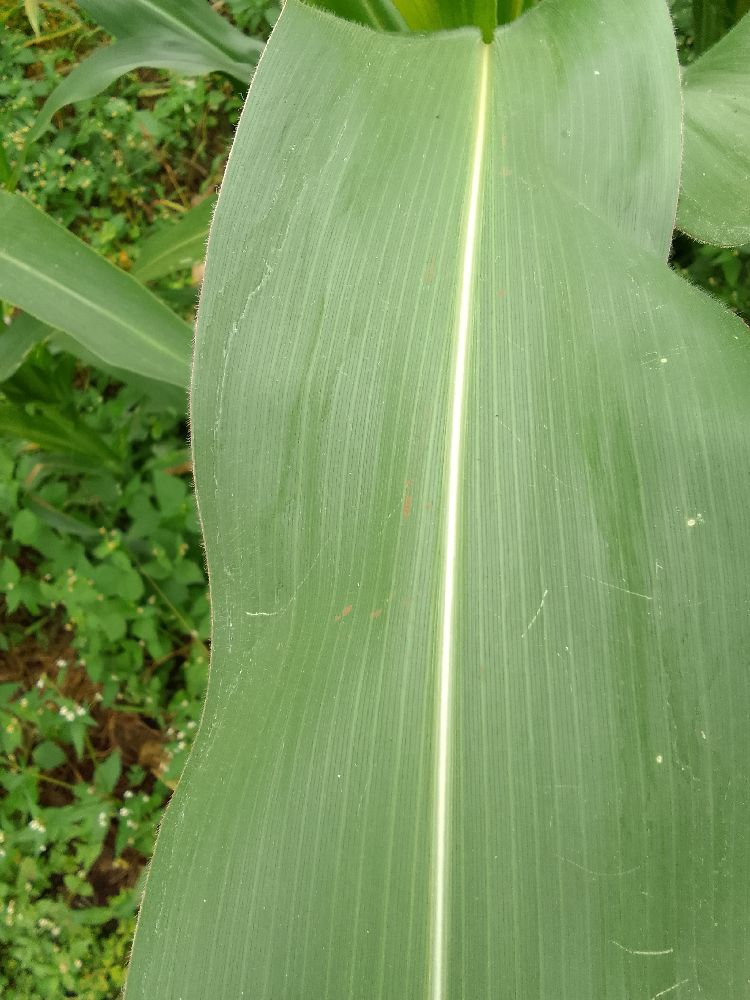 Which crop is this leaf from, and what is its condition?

maize, healthy
